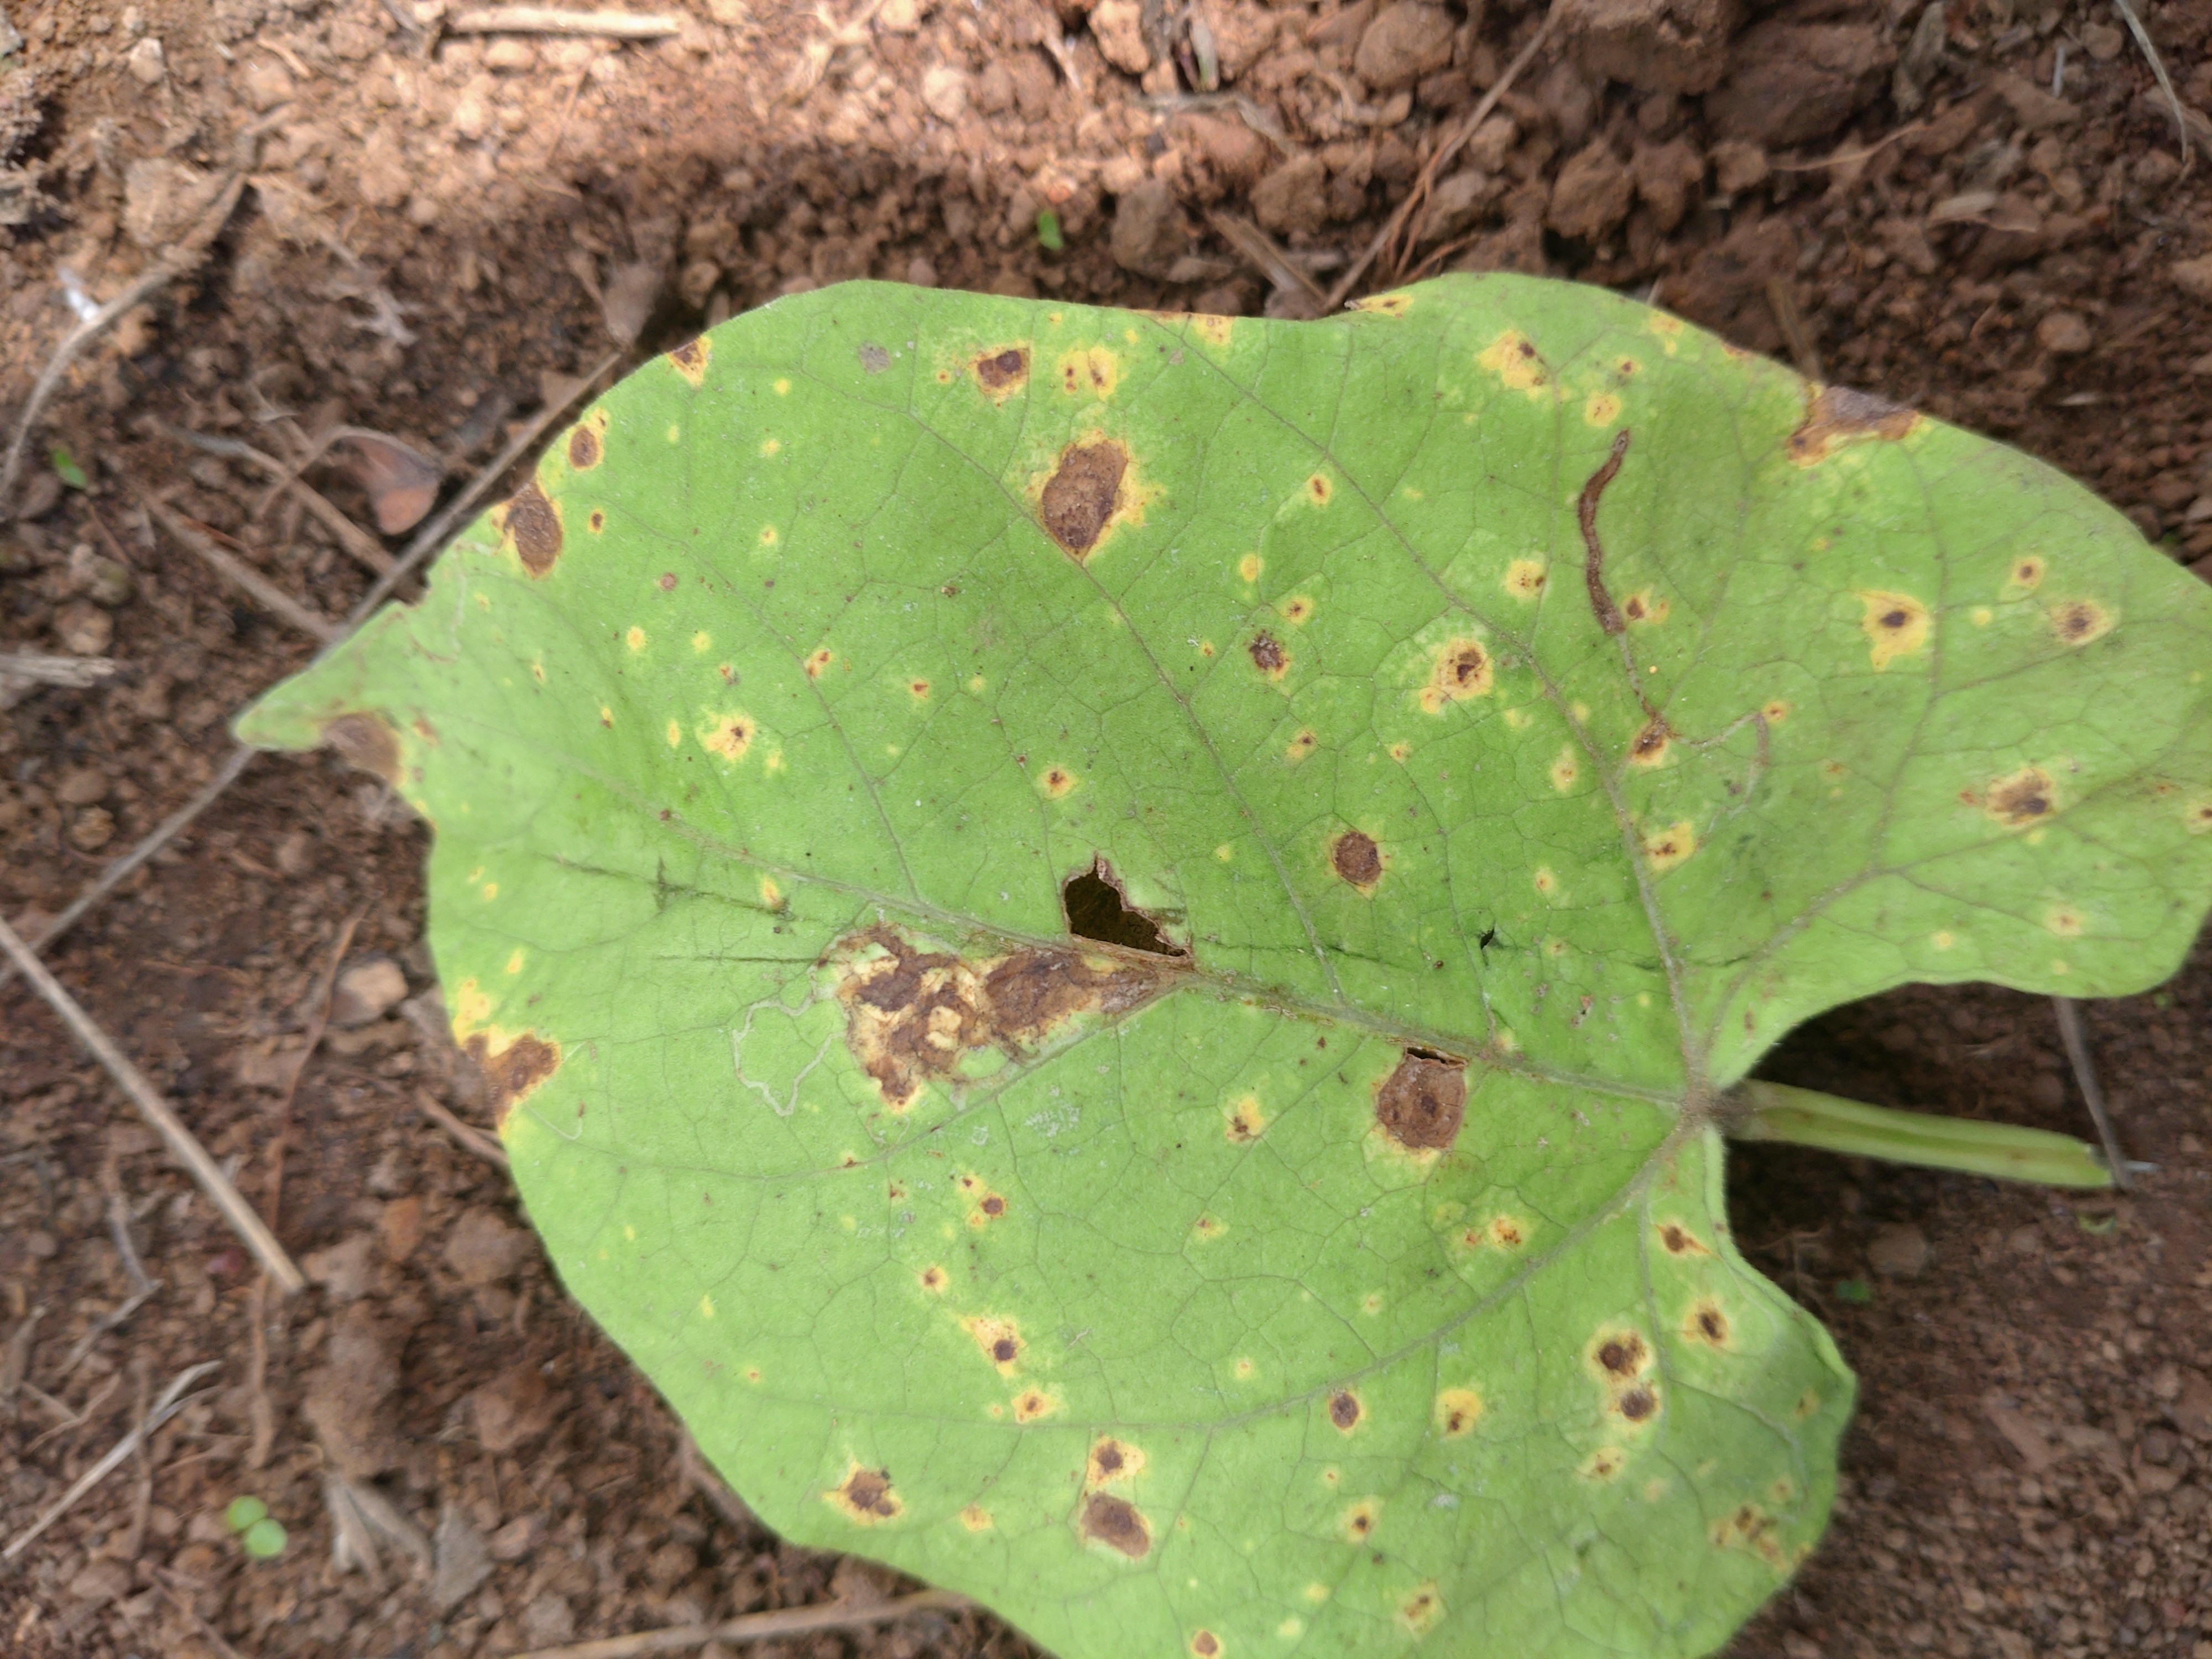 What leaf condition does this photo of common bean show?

rust
